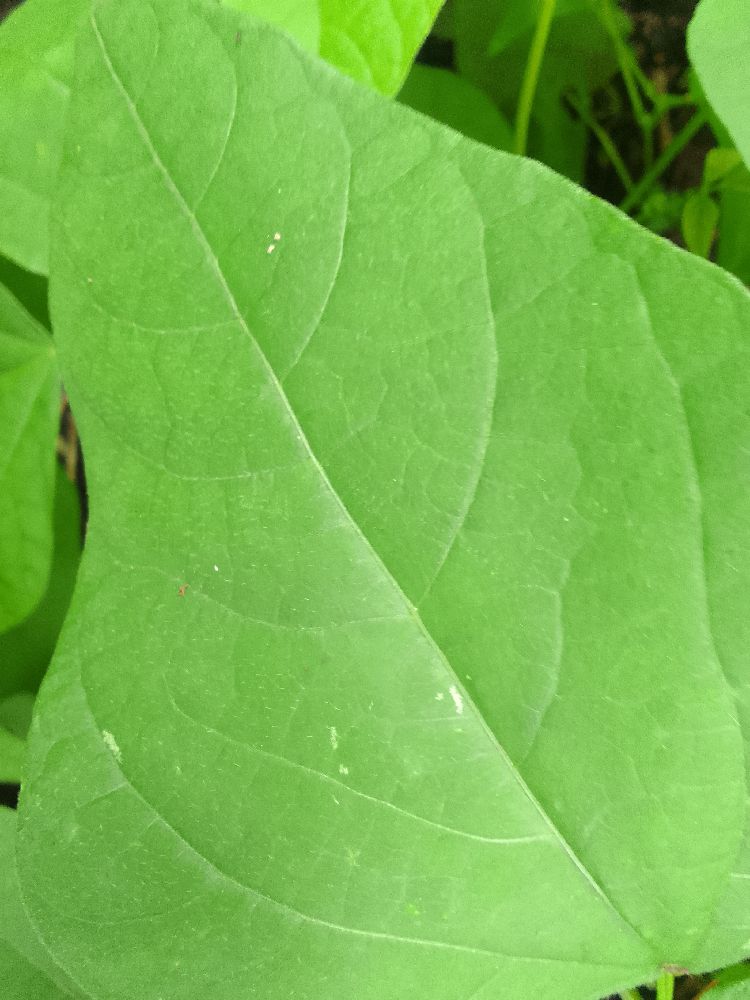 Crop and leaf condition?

common bean, healthy
